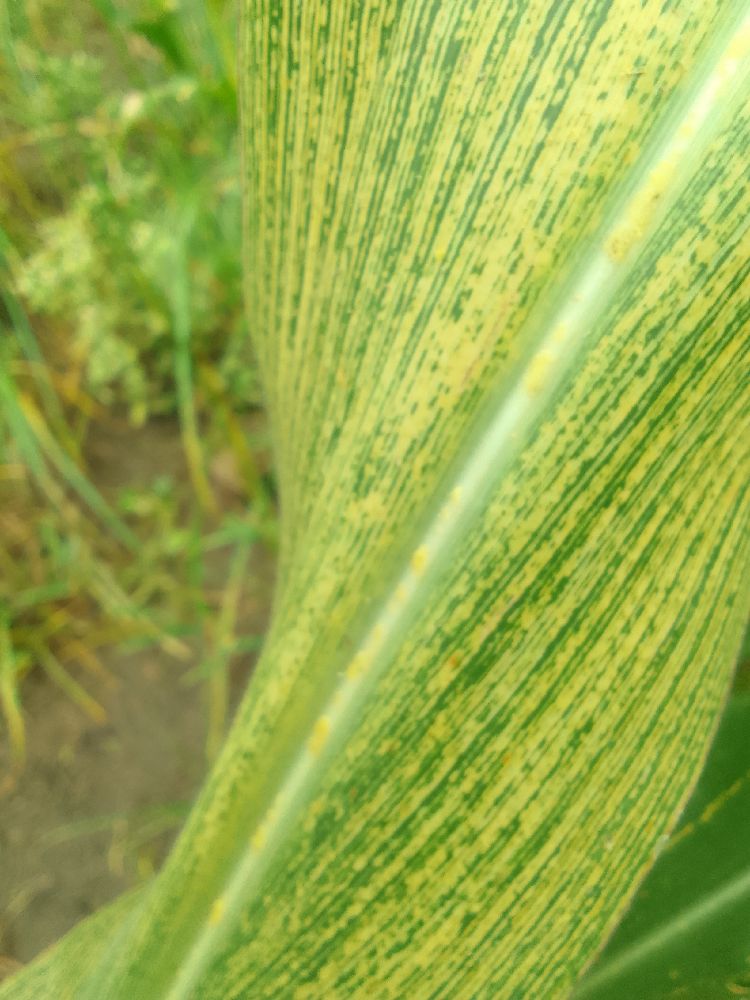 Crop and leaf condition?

maize, maize streak virus
